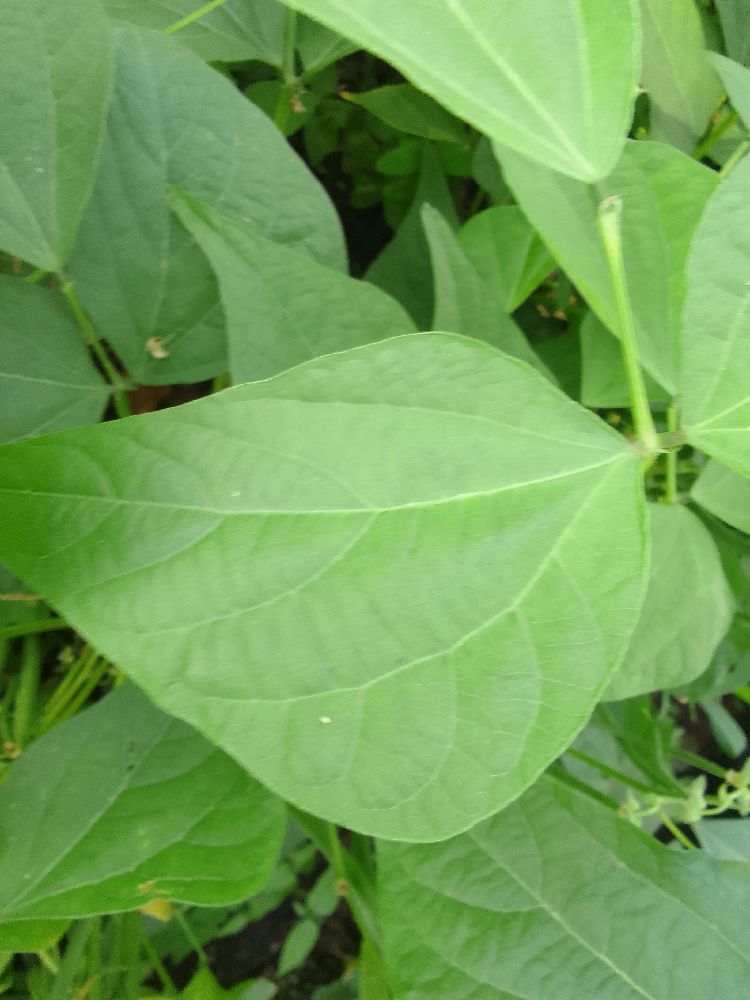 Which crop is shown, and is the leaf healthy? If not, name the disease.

common bean, healthy
